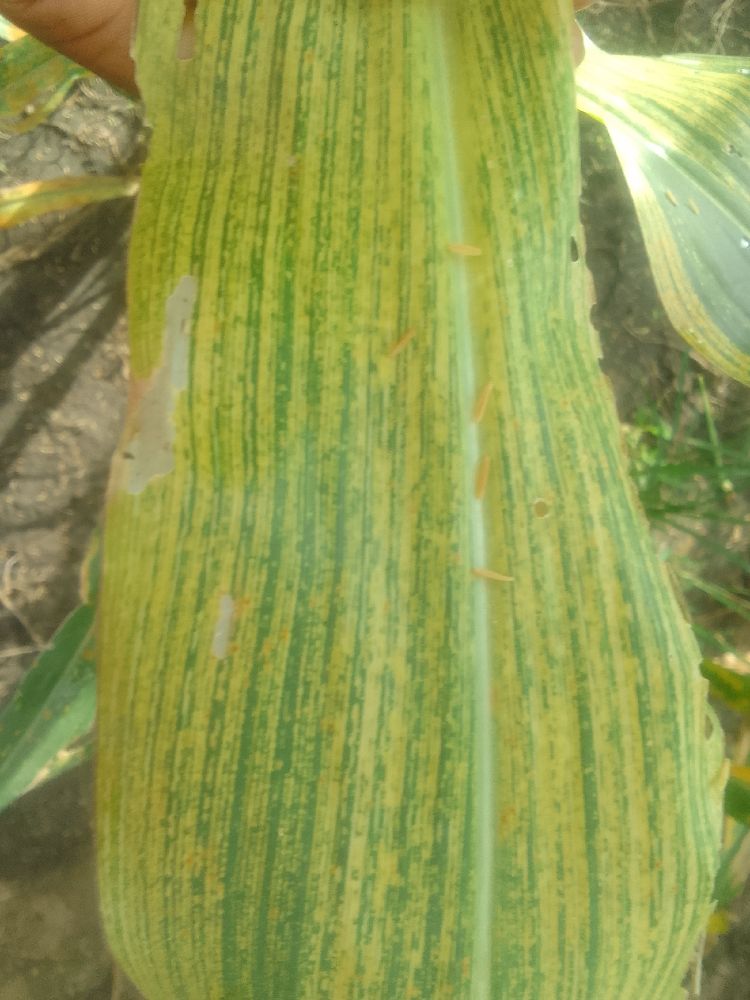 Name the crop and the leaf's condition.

maize, maize streak virus
